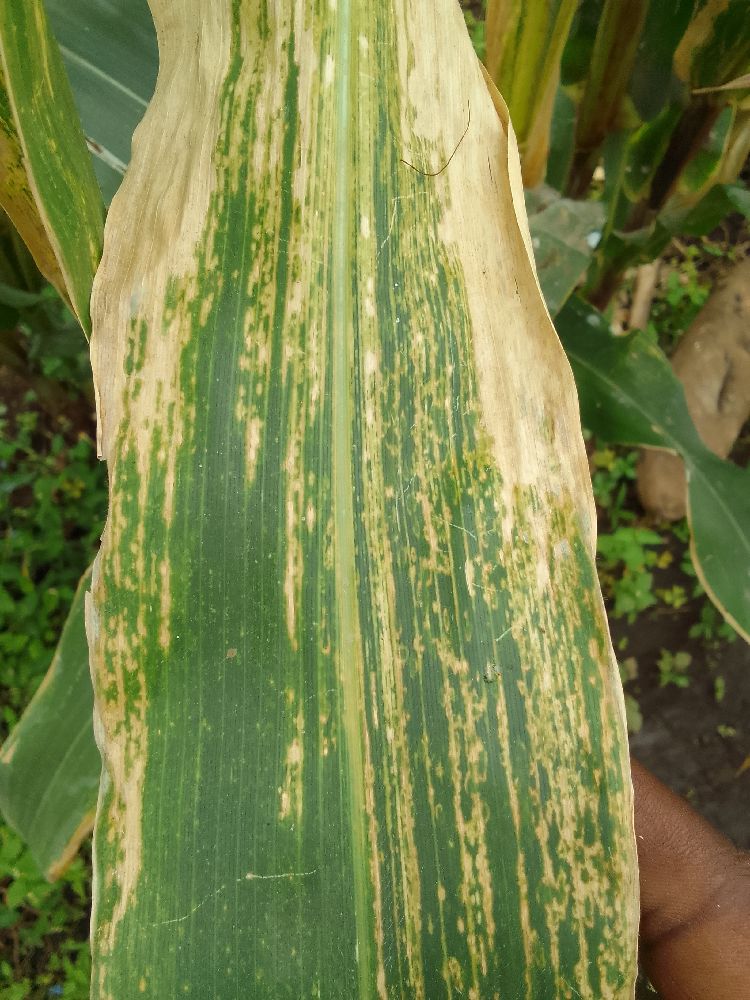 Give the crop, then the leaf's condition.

maize, maize lethal necrosis
